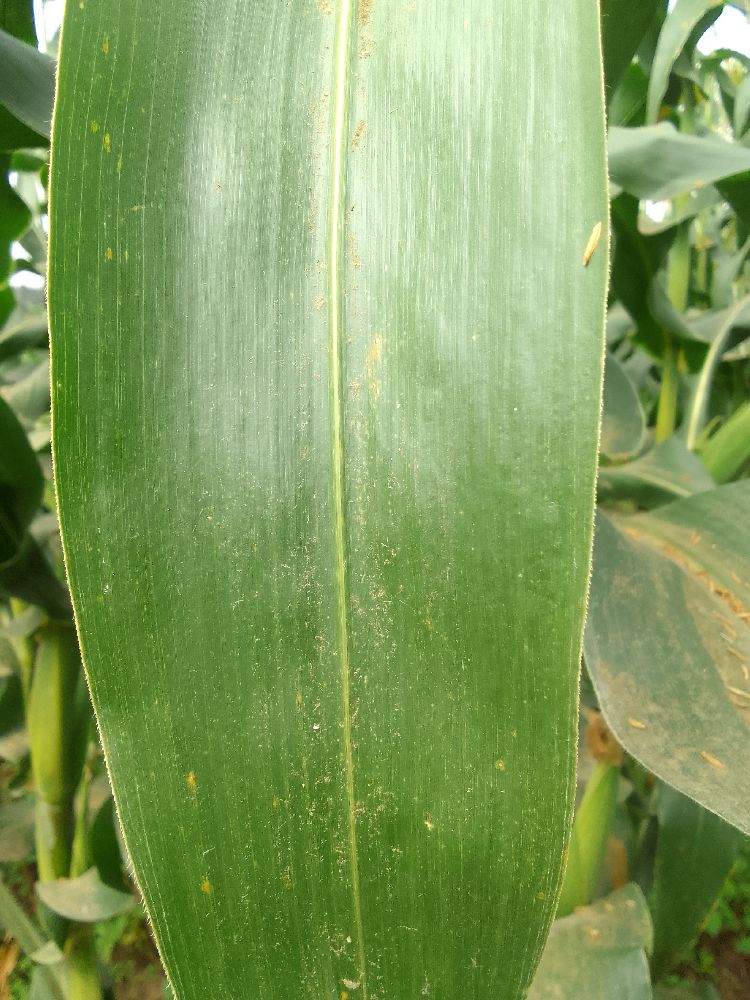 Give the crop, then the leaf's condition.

maize, healthy
